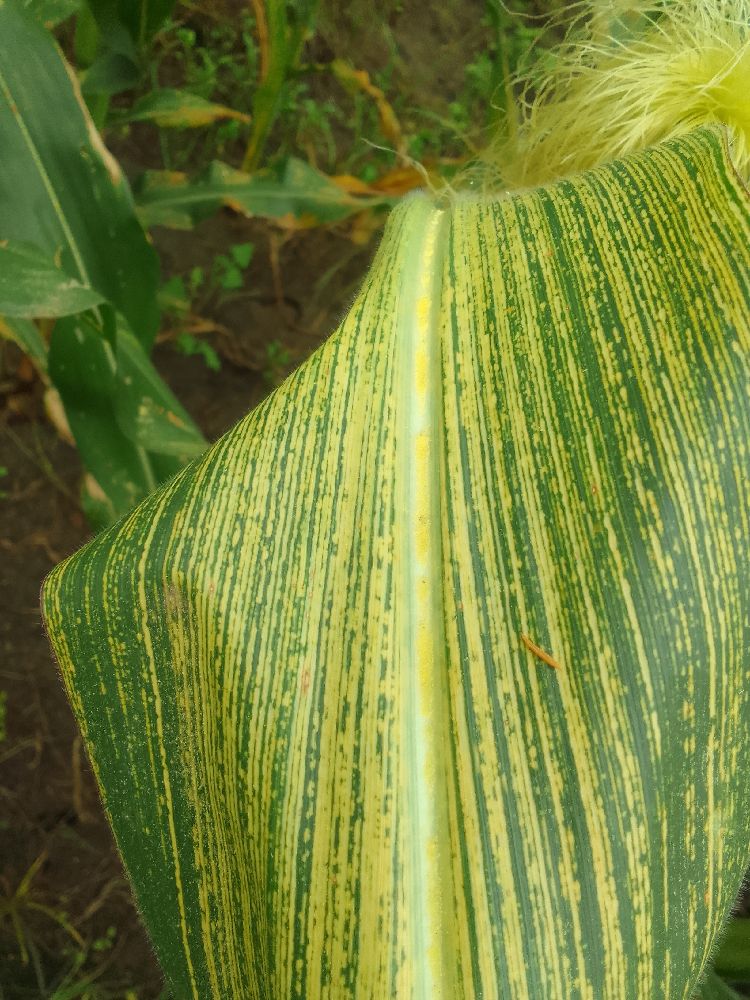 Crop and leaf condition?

maize, maize streak virus
